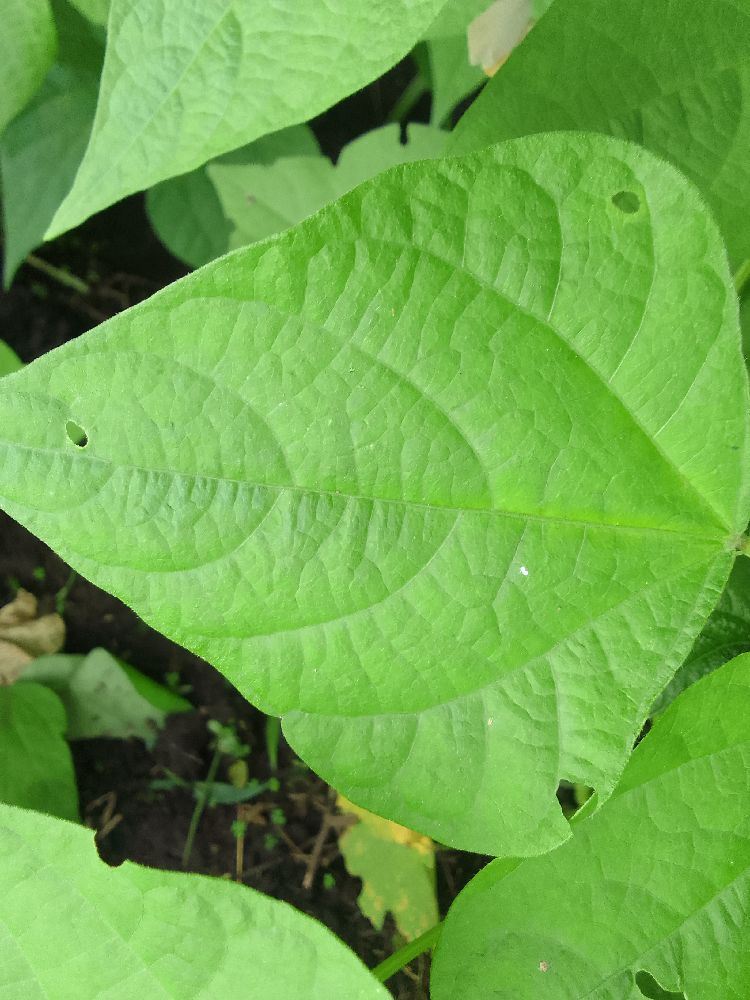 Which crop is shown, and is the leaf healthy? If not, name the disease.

common bean, healthy
